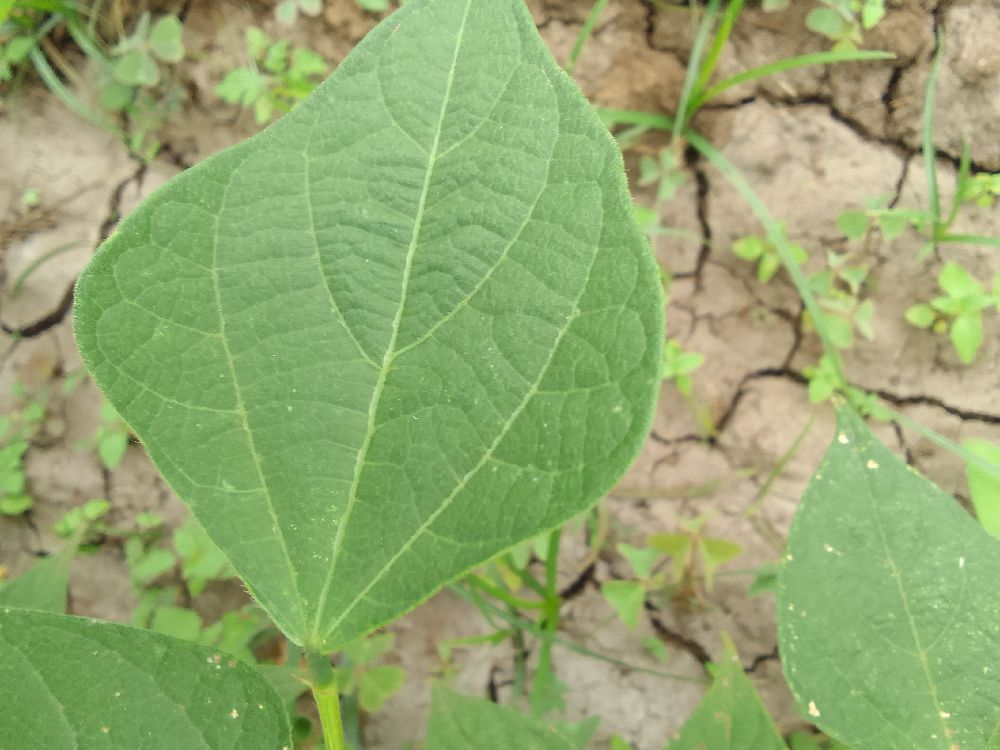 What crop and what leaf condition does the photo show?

common bean, healthy
